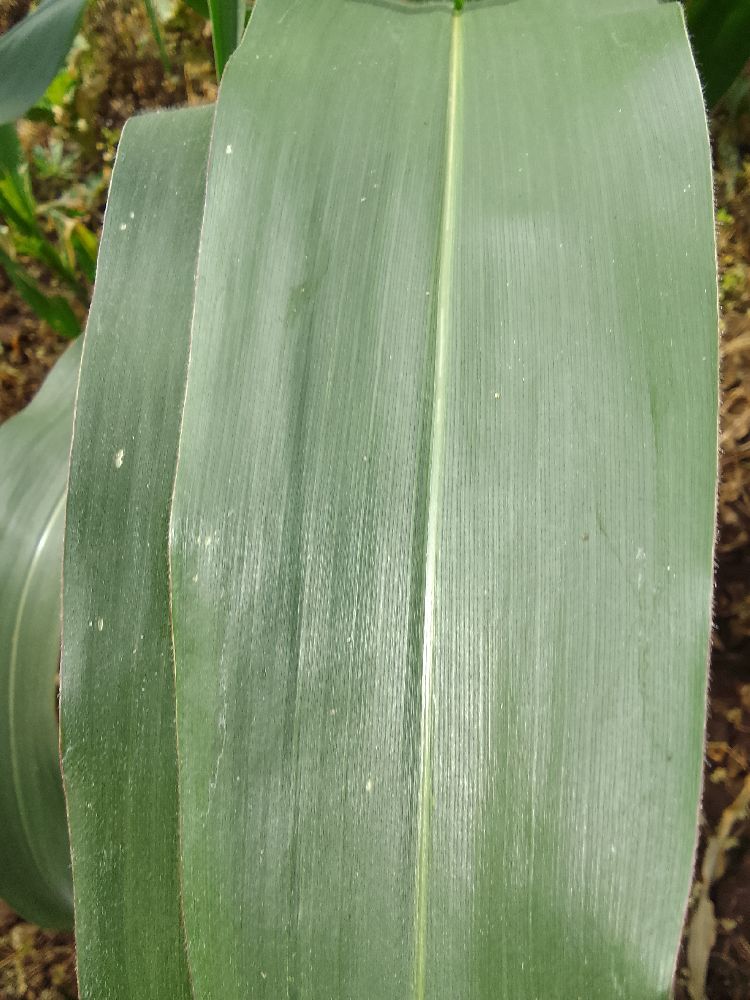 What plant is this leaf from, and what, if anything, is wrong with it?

maize, healthy
